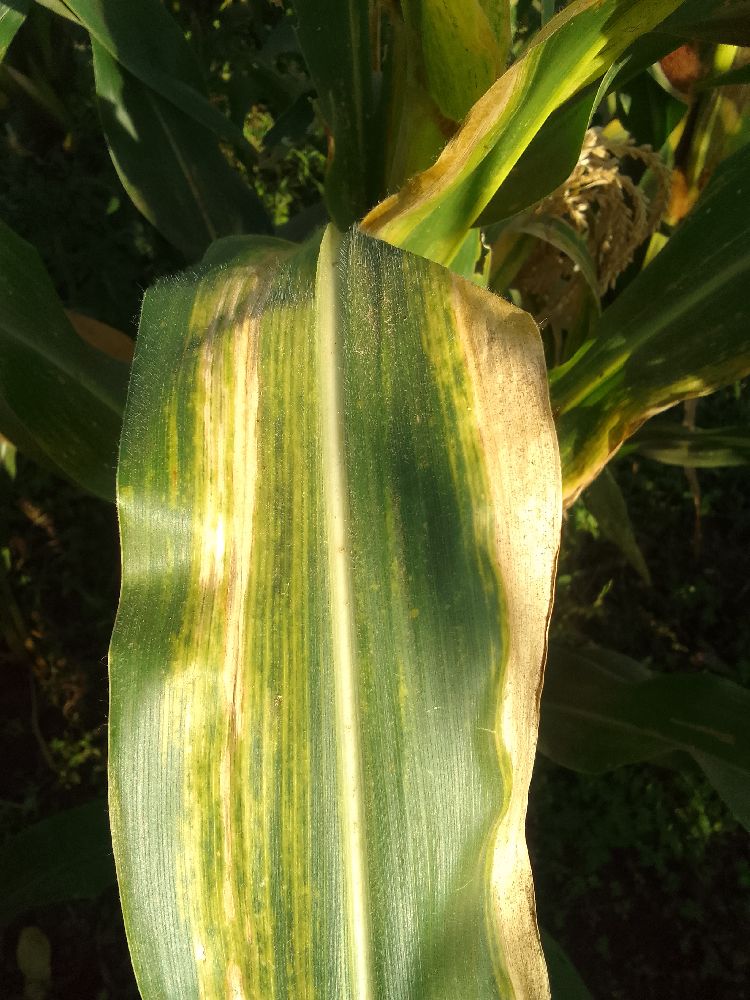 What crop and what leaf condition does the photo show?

maize, maize lethal necrosis
